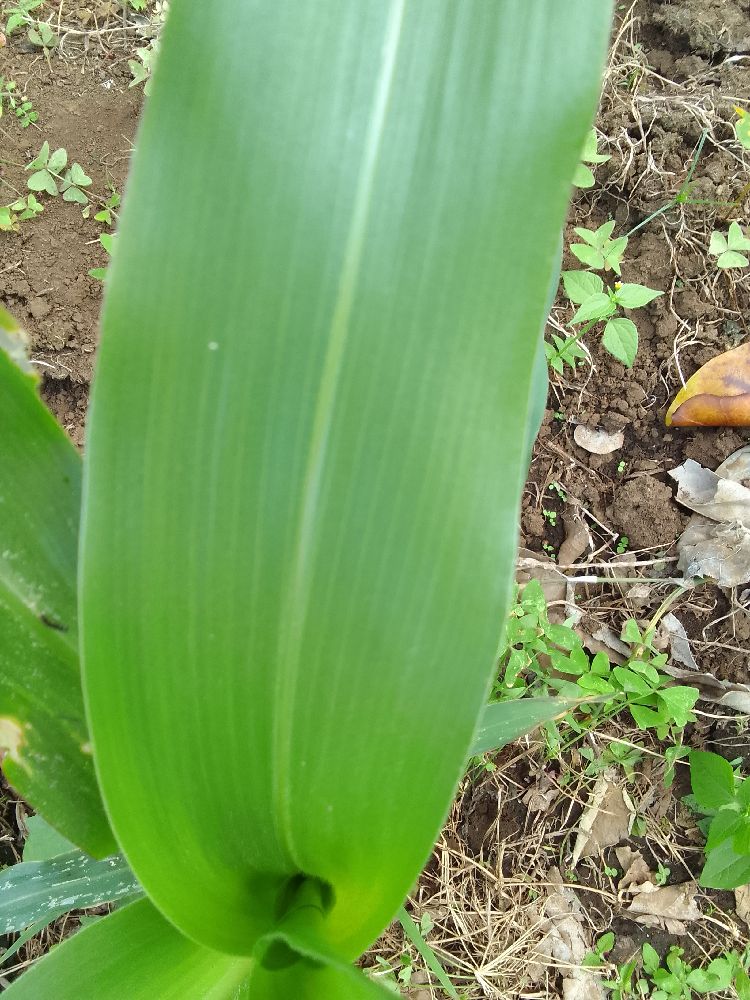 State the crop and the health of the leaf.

maize, healthy
